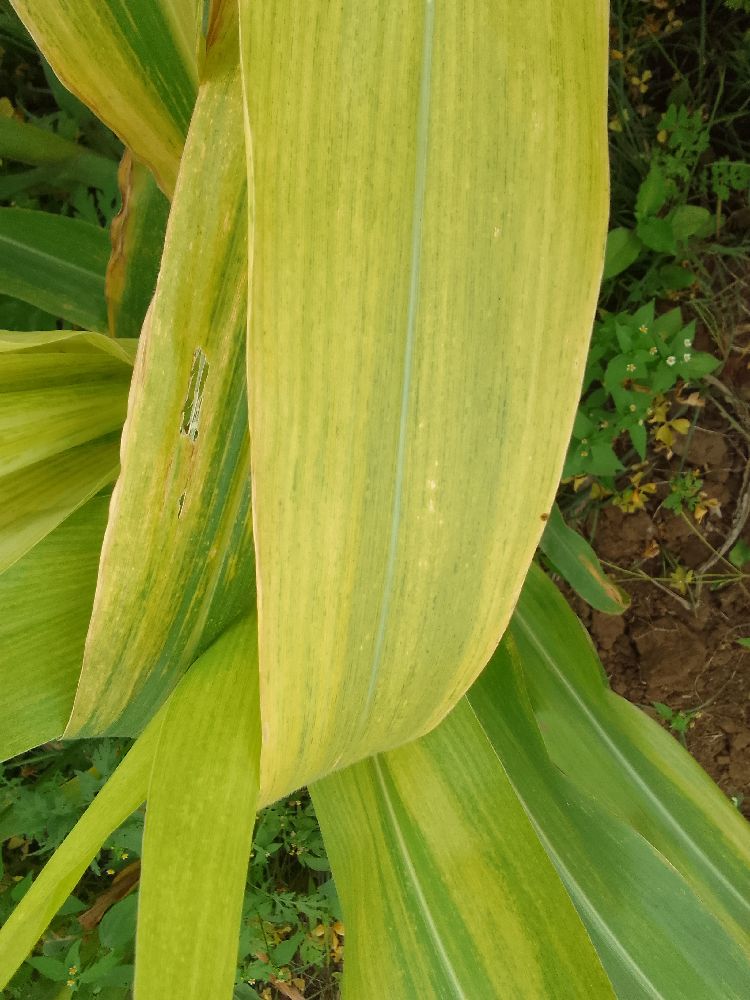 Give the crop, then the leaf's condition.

maize, maize lethal necrosis
